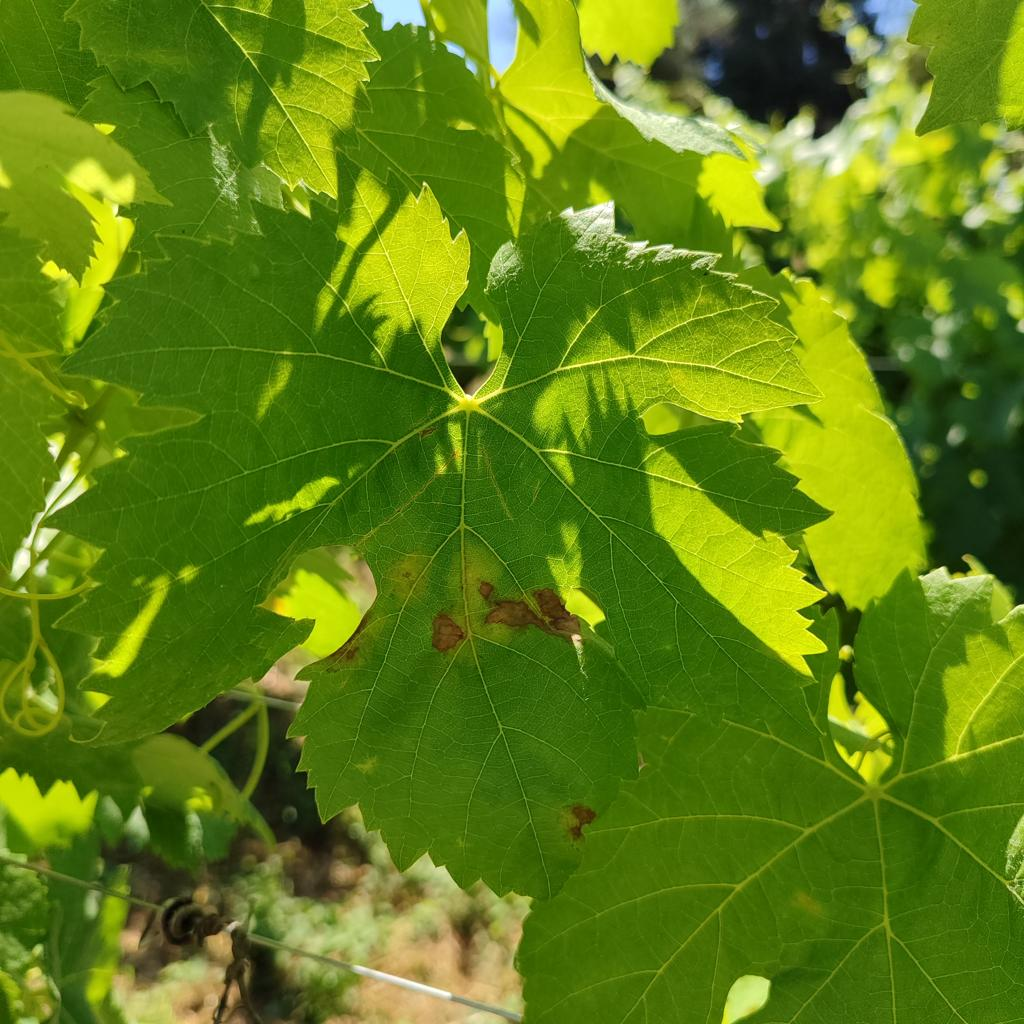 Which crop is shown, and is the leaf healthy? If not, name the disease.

grapevine, downy mildew
